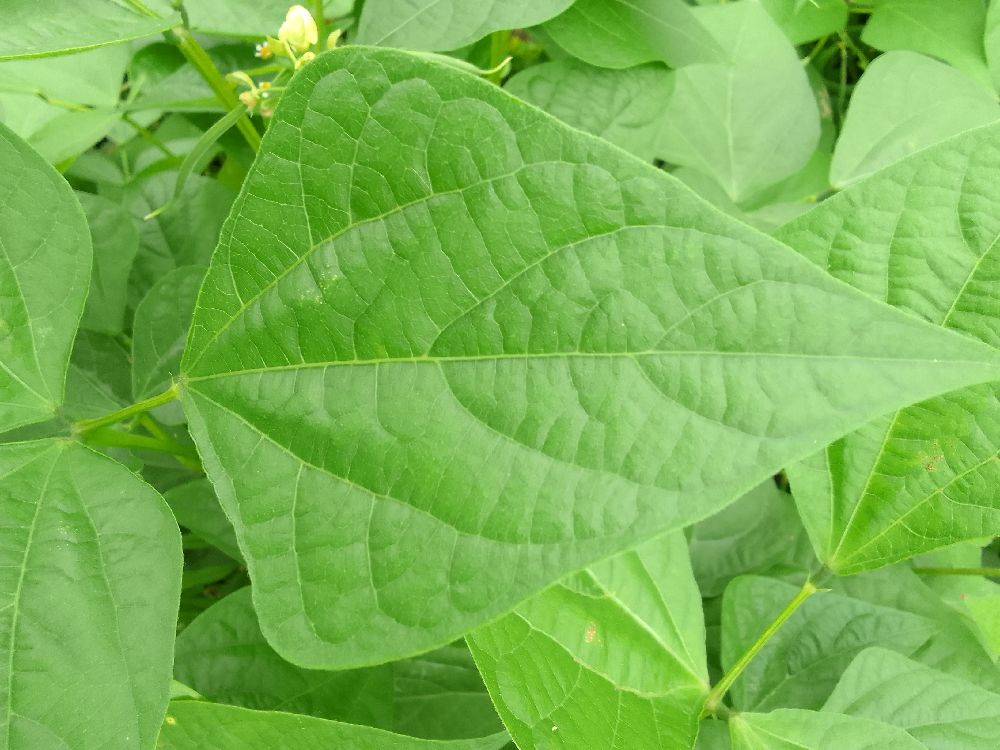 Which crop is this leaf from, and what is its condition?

common bean, healthy
